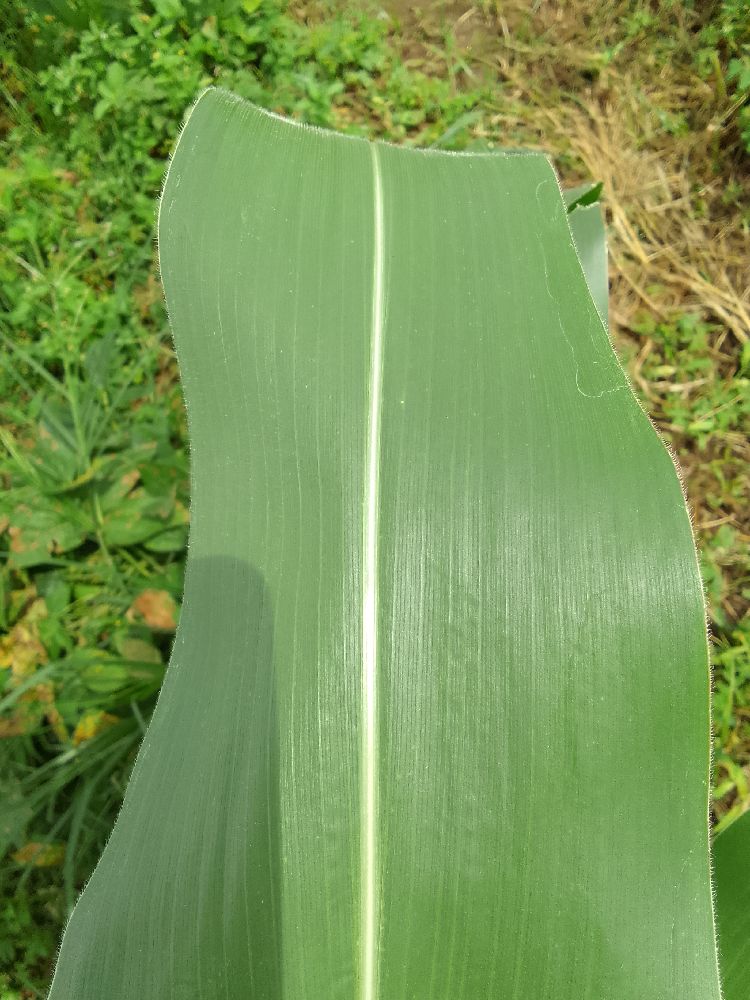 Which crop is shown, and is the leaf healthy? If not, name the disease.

common bean, healthy
